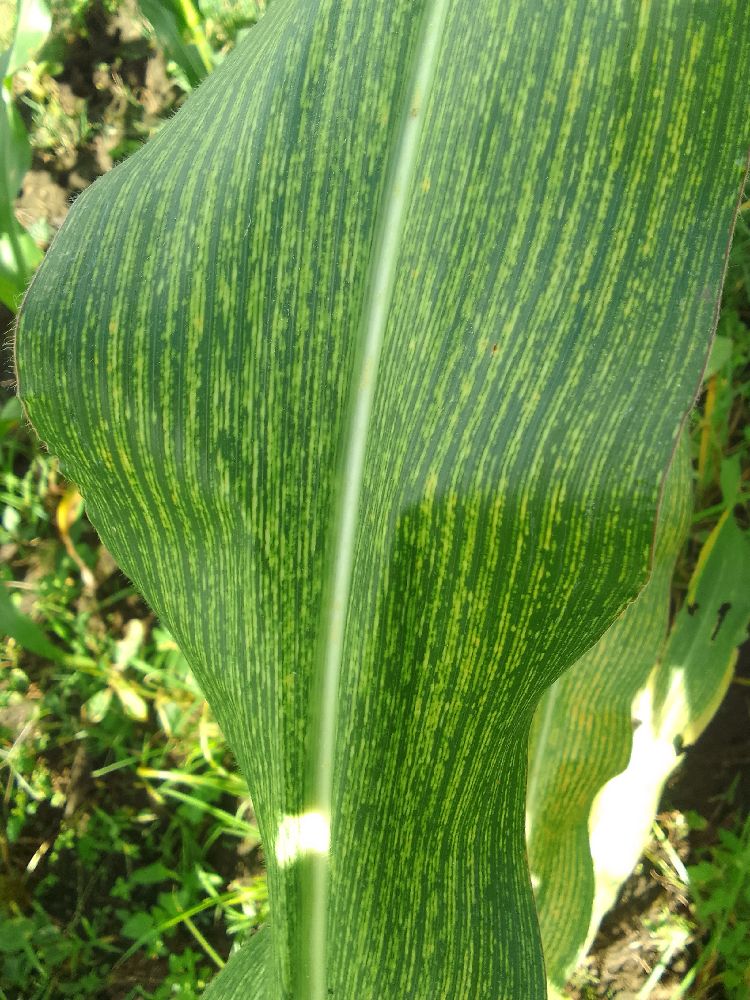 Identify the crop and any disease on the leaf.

maize, maize streak virus
